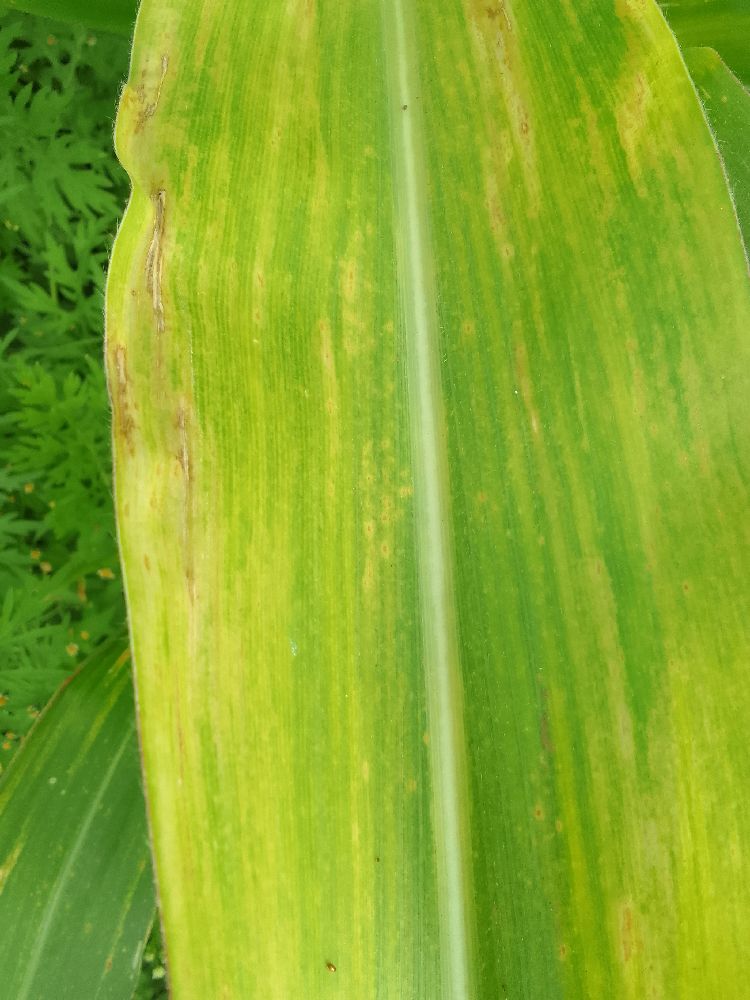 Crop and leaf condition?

maize, maize lethal necrosis
